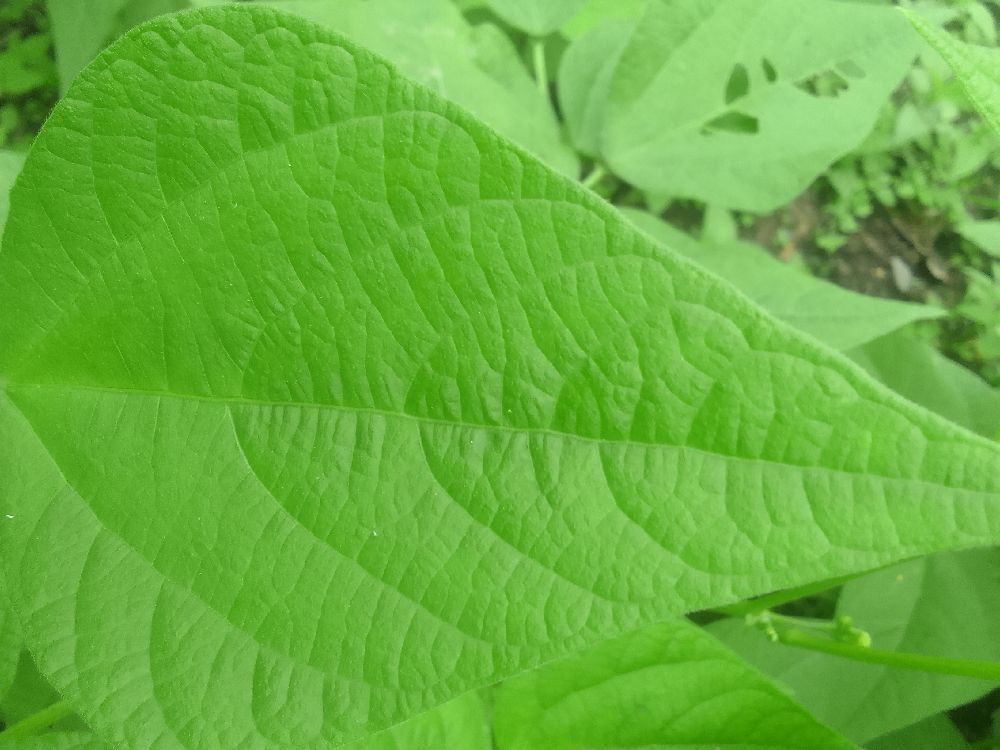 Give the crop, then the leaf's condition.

common bean, healthy
